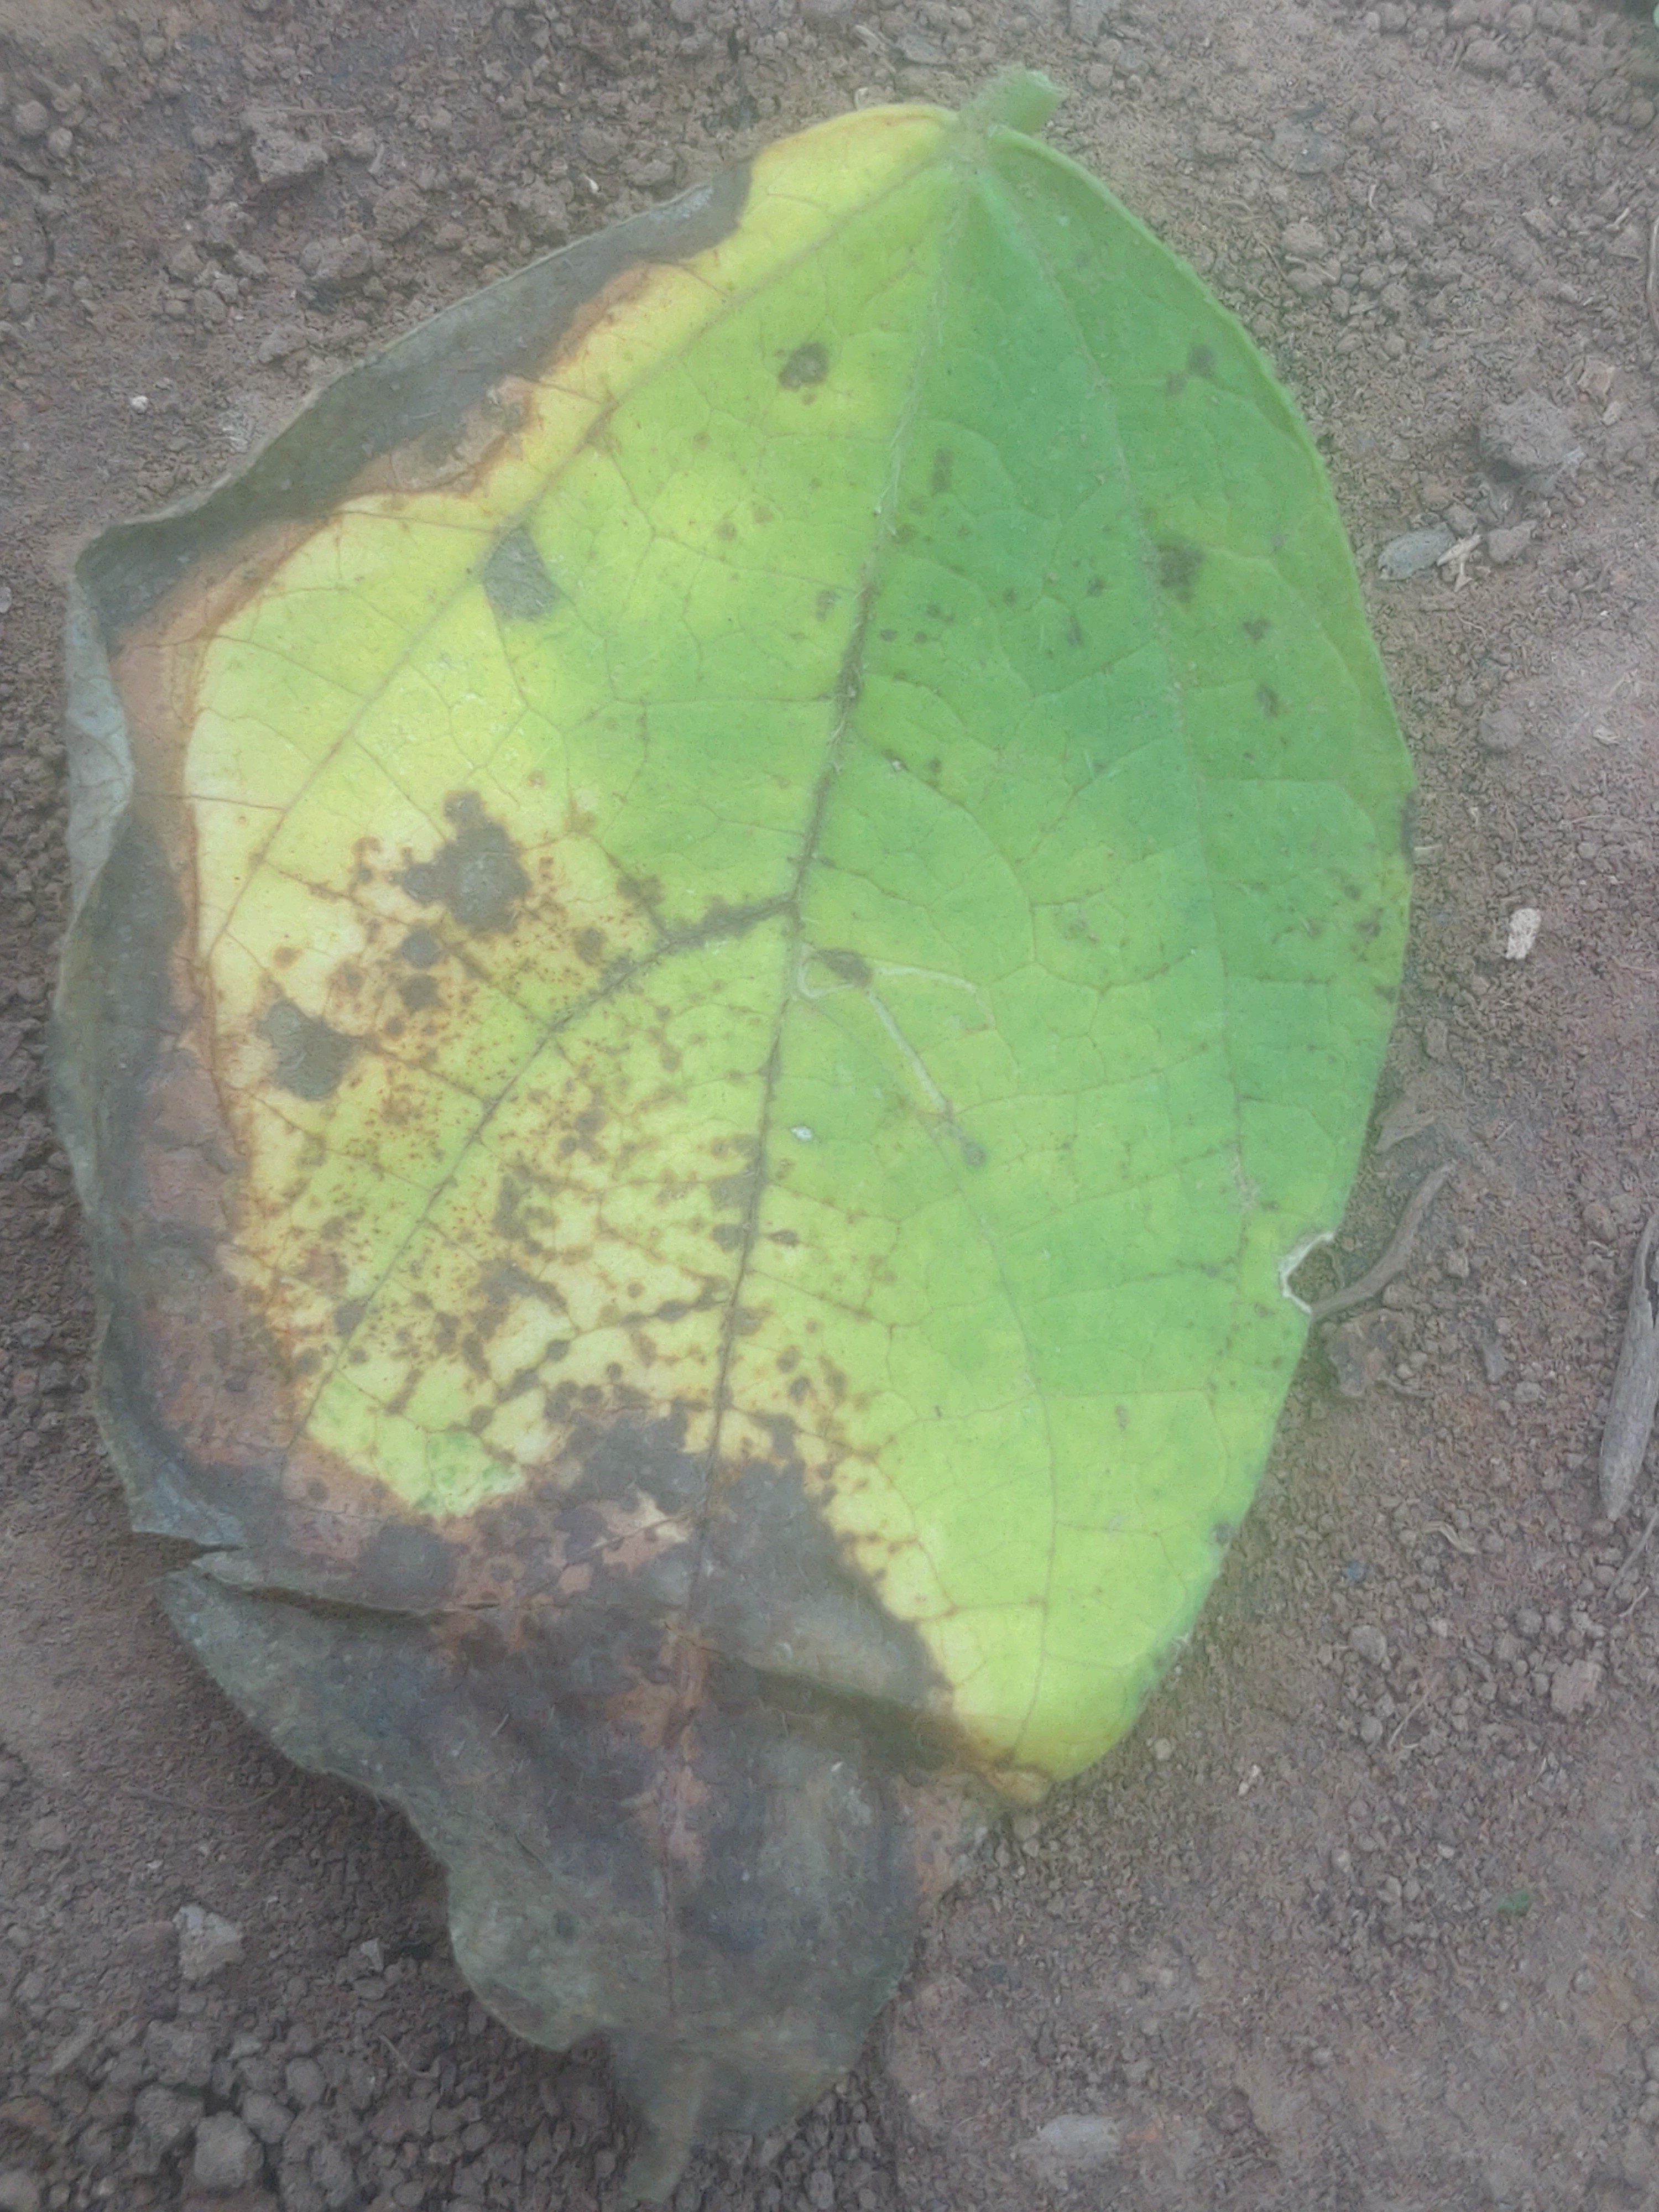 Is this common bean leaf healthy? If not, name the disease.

anthracnose
